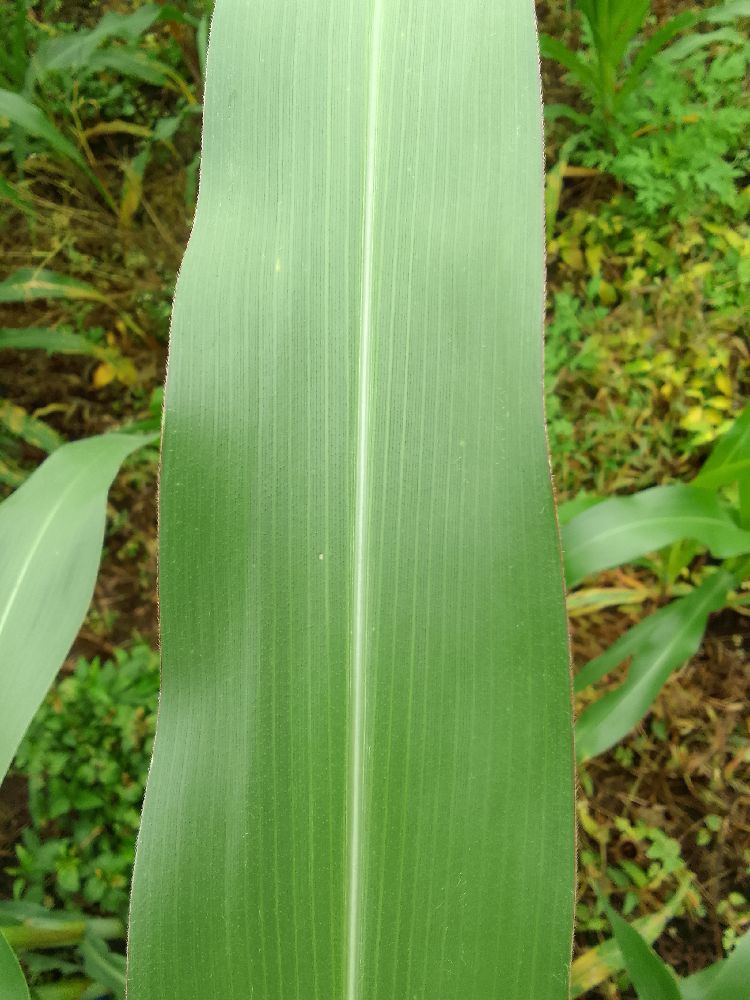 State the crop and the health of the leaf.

maize, healthy
